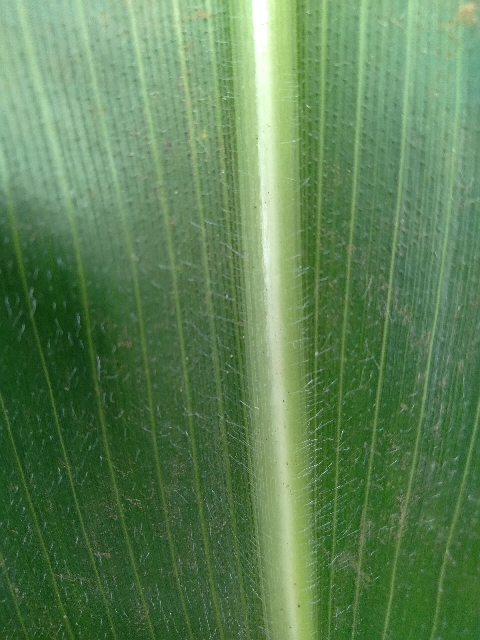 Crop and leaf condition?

maize, healthy
